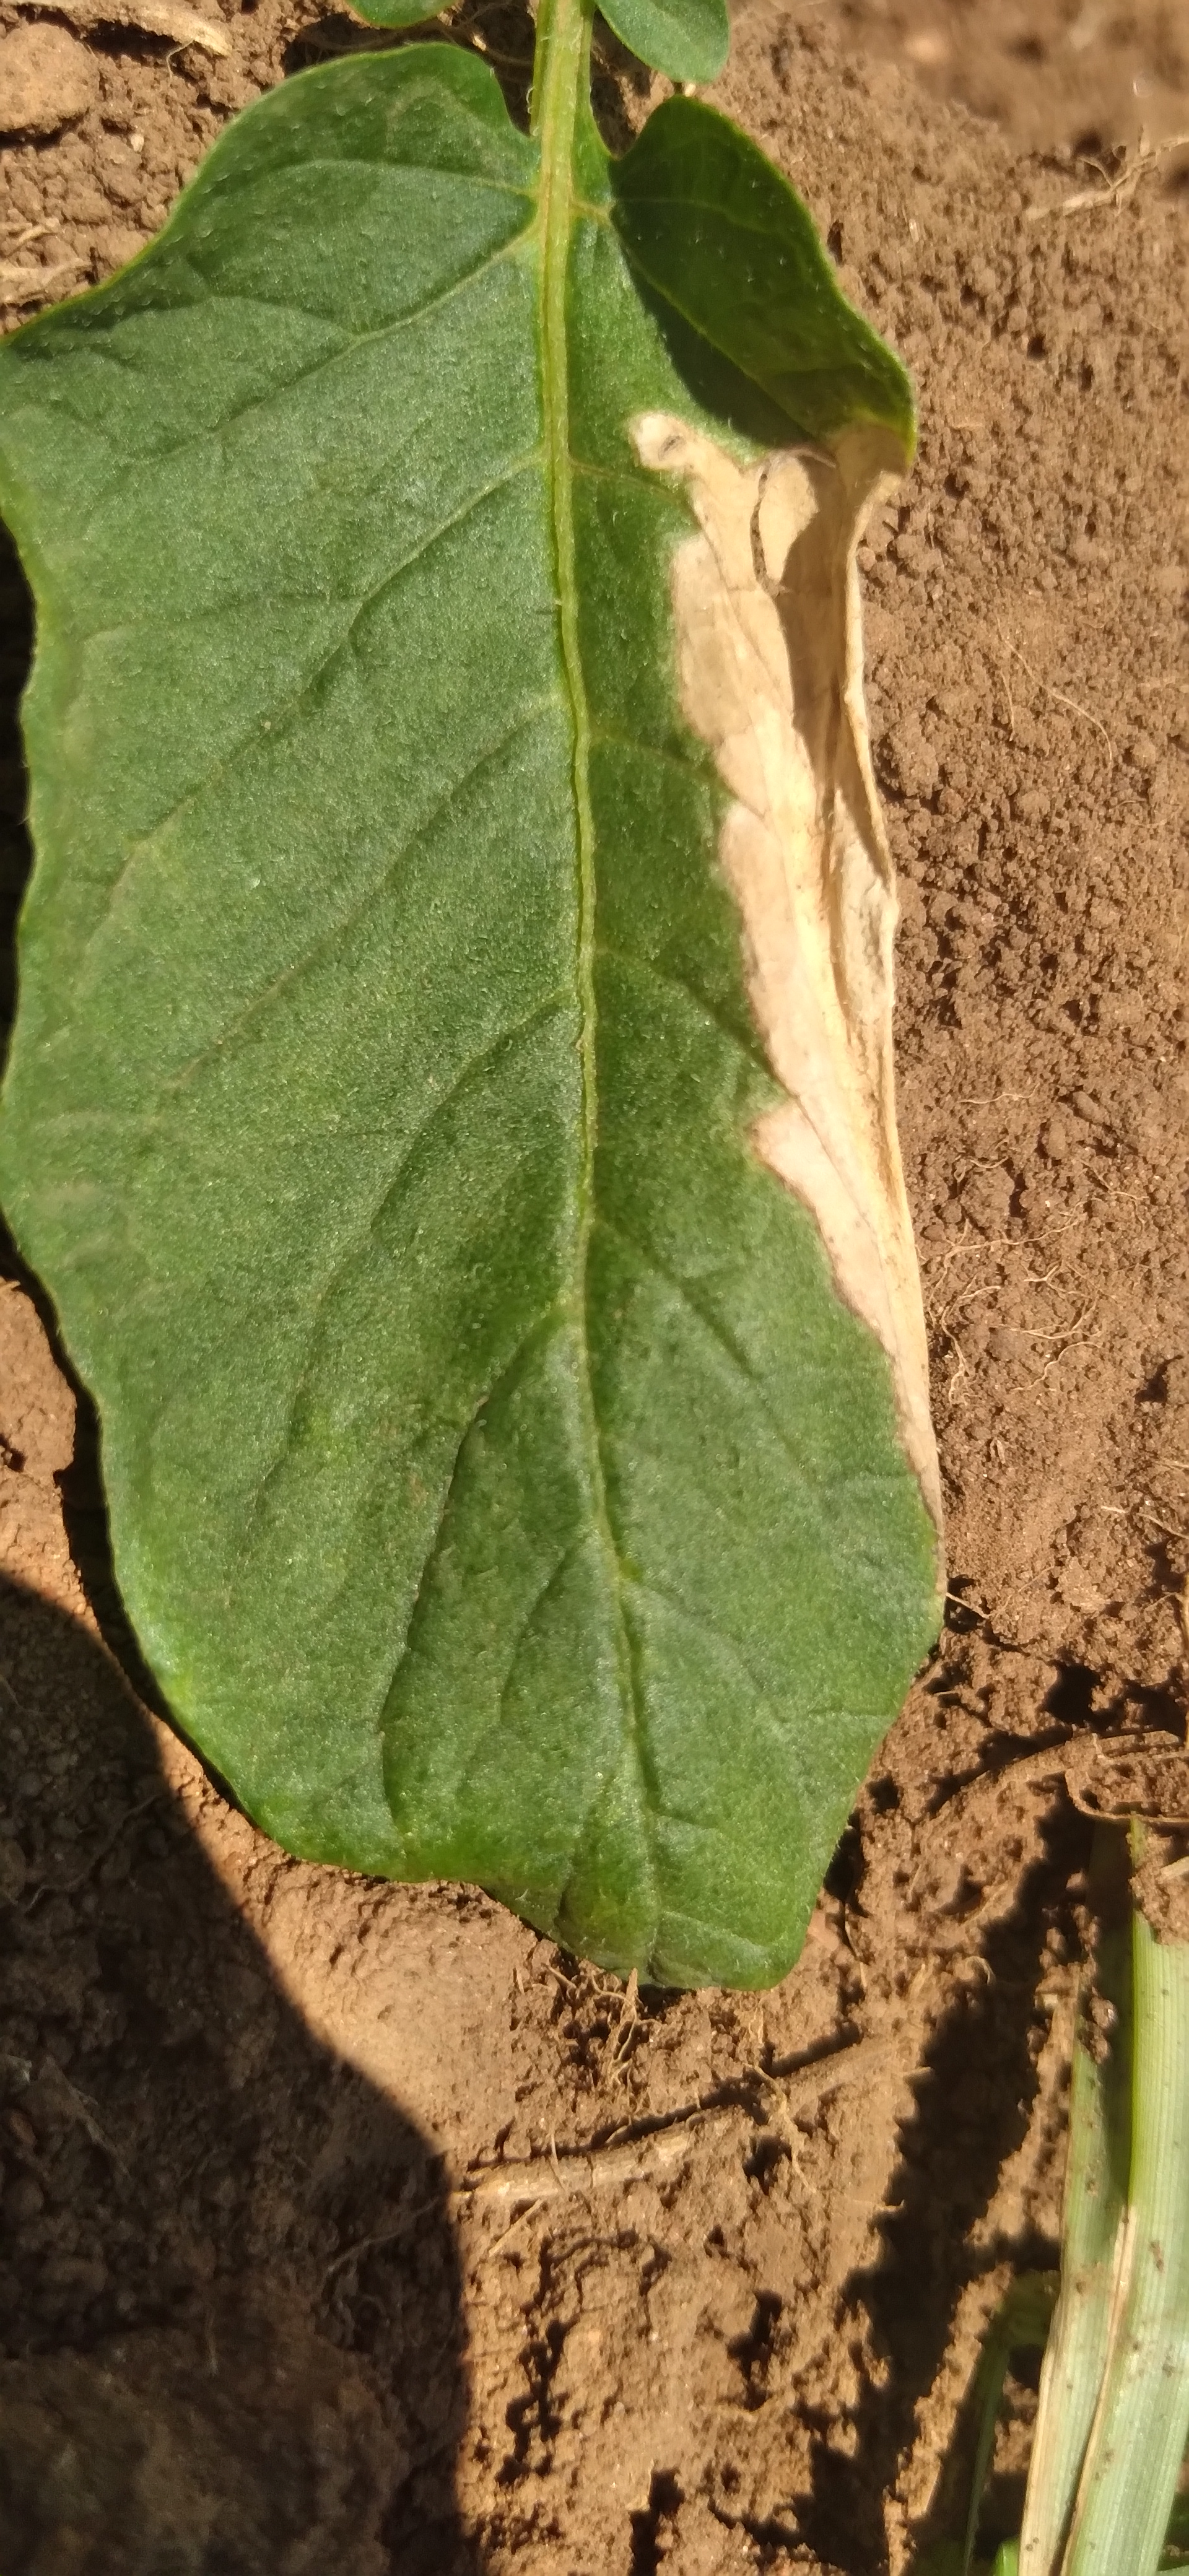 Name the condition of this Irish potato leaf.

early blight
